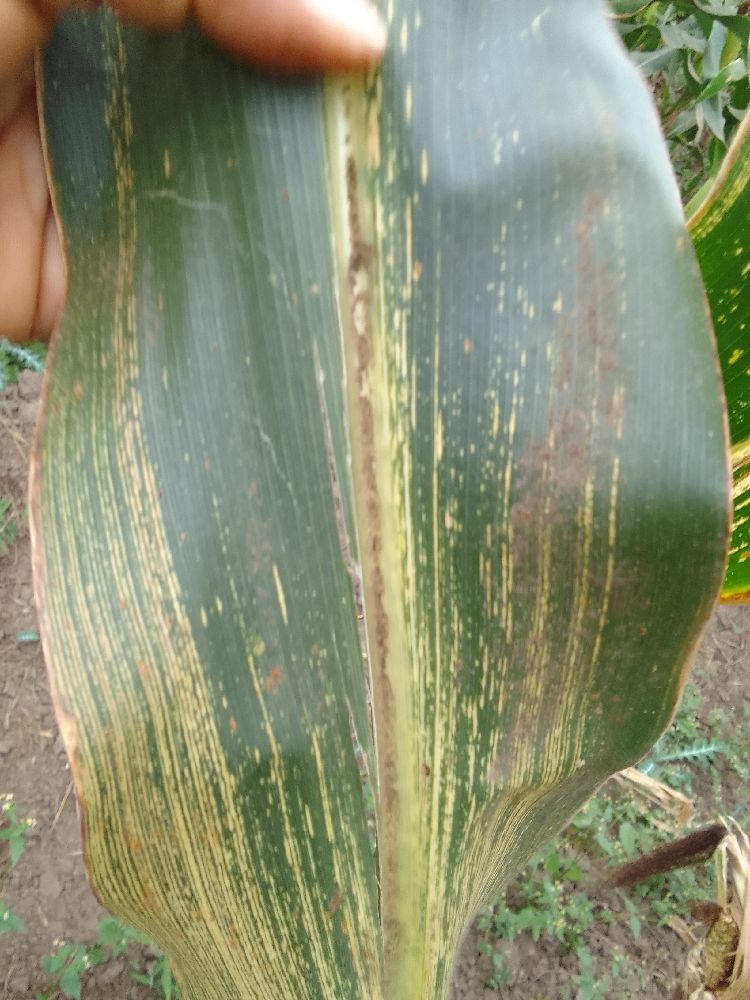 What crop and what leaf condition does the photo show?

maize, maize streak virus
